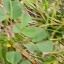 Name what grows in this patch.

unstructured weed
